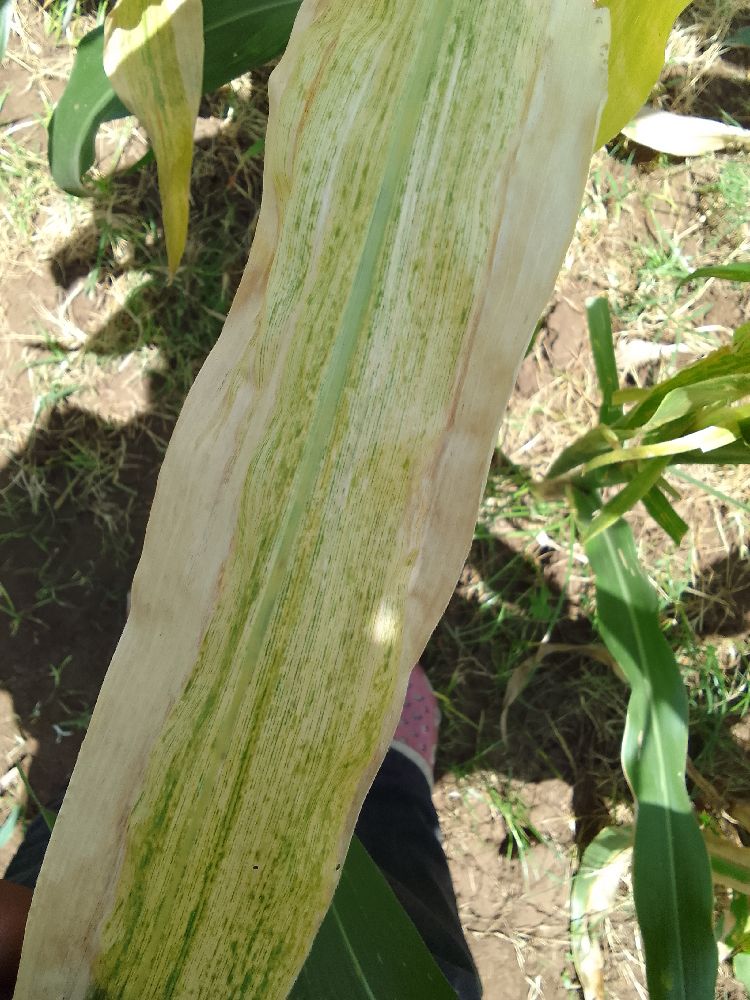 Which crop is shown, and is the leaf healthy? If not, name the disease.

maize, maize lethal necrosis
